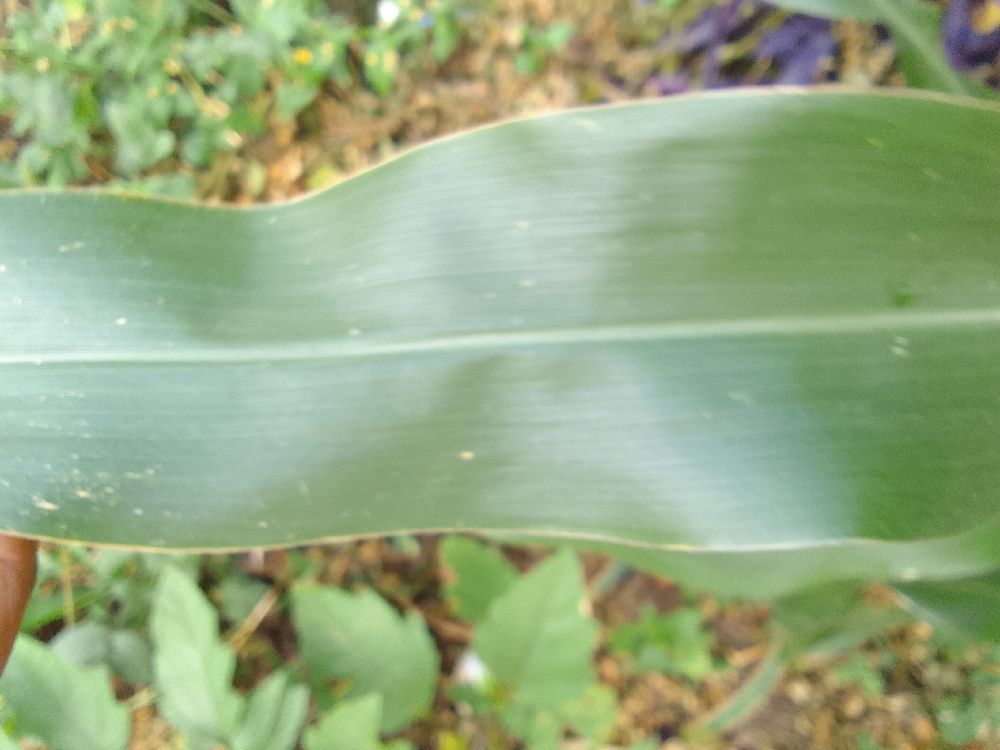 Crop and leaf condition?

maize, healthy
